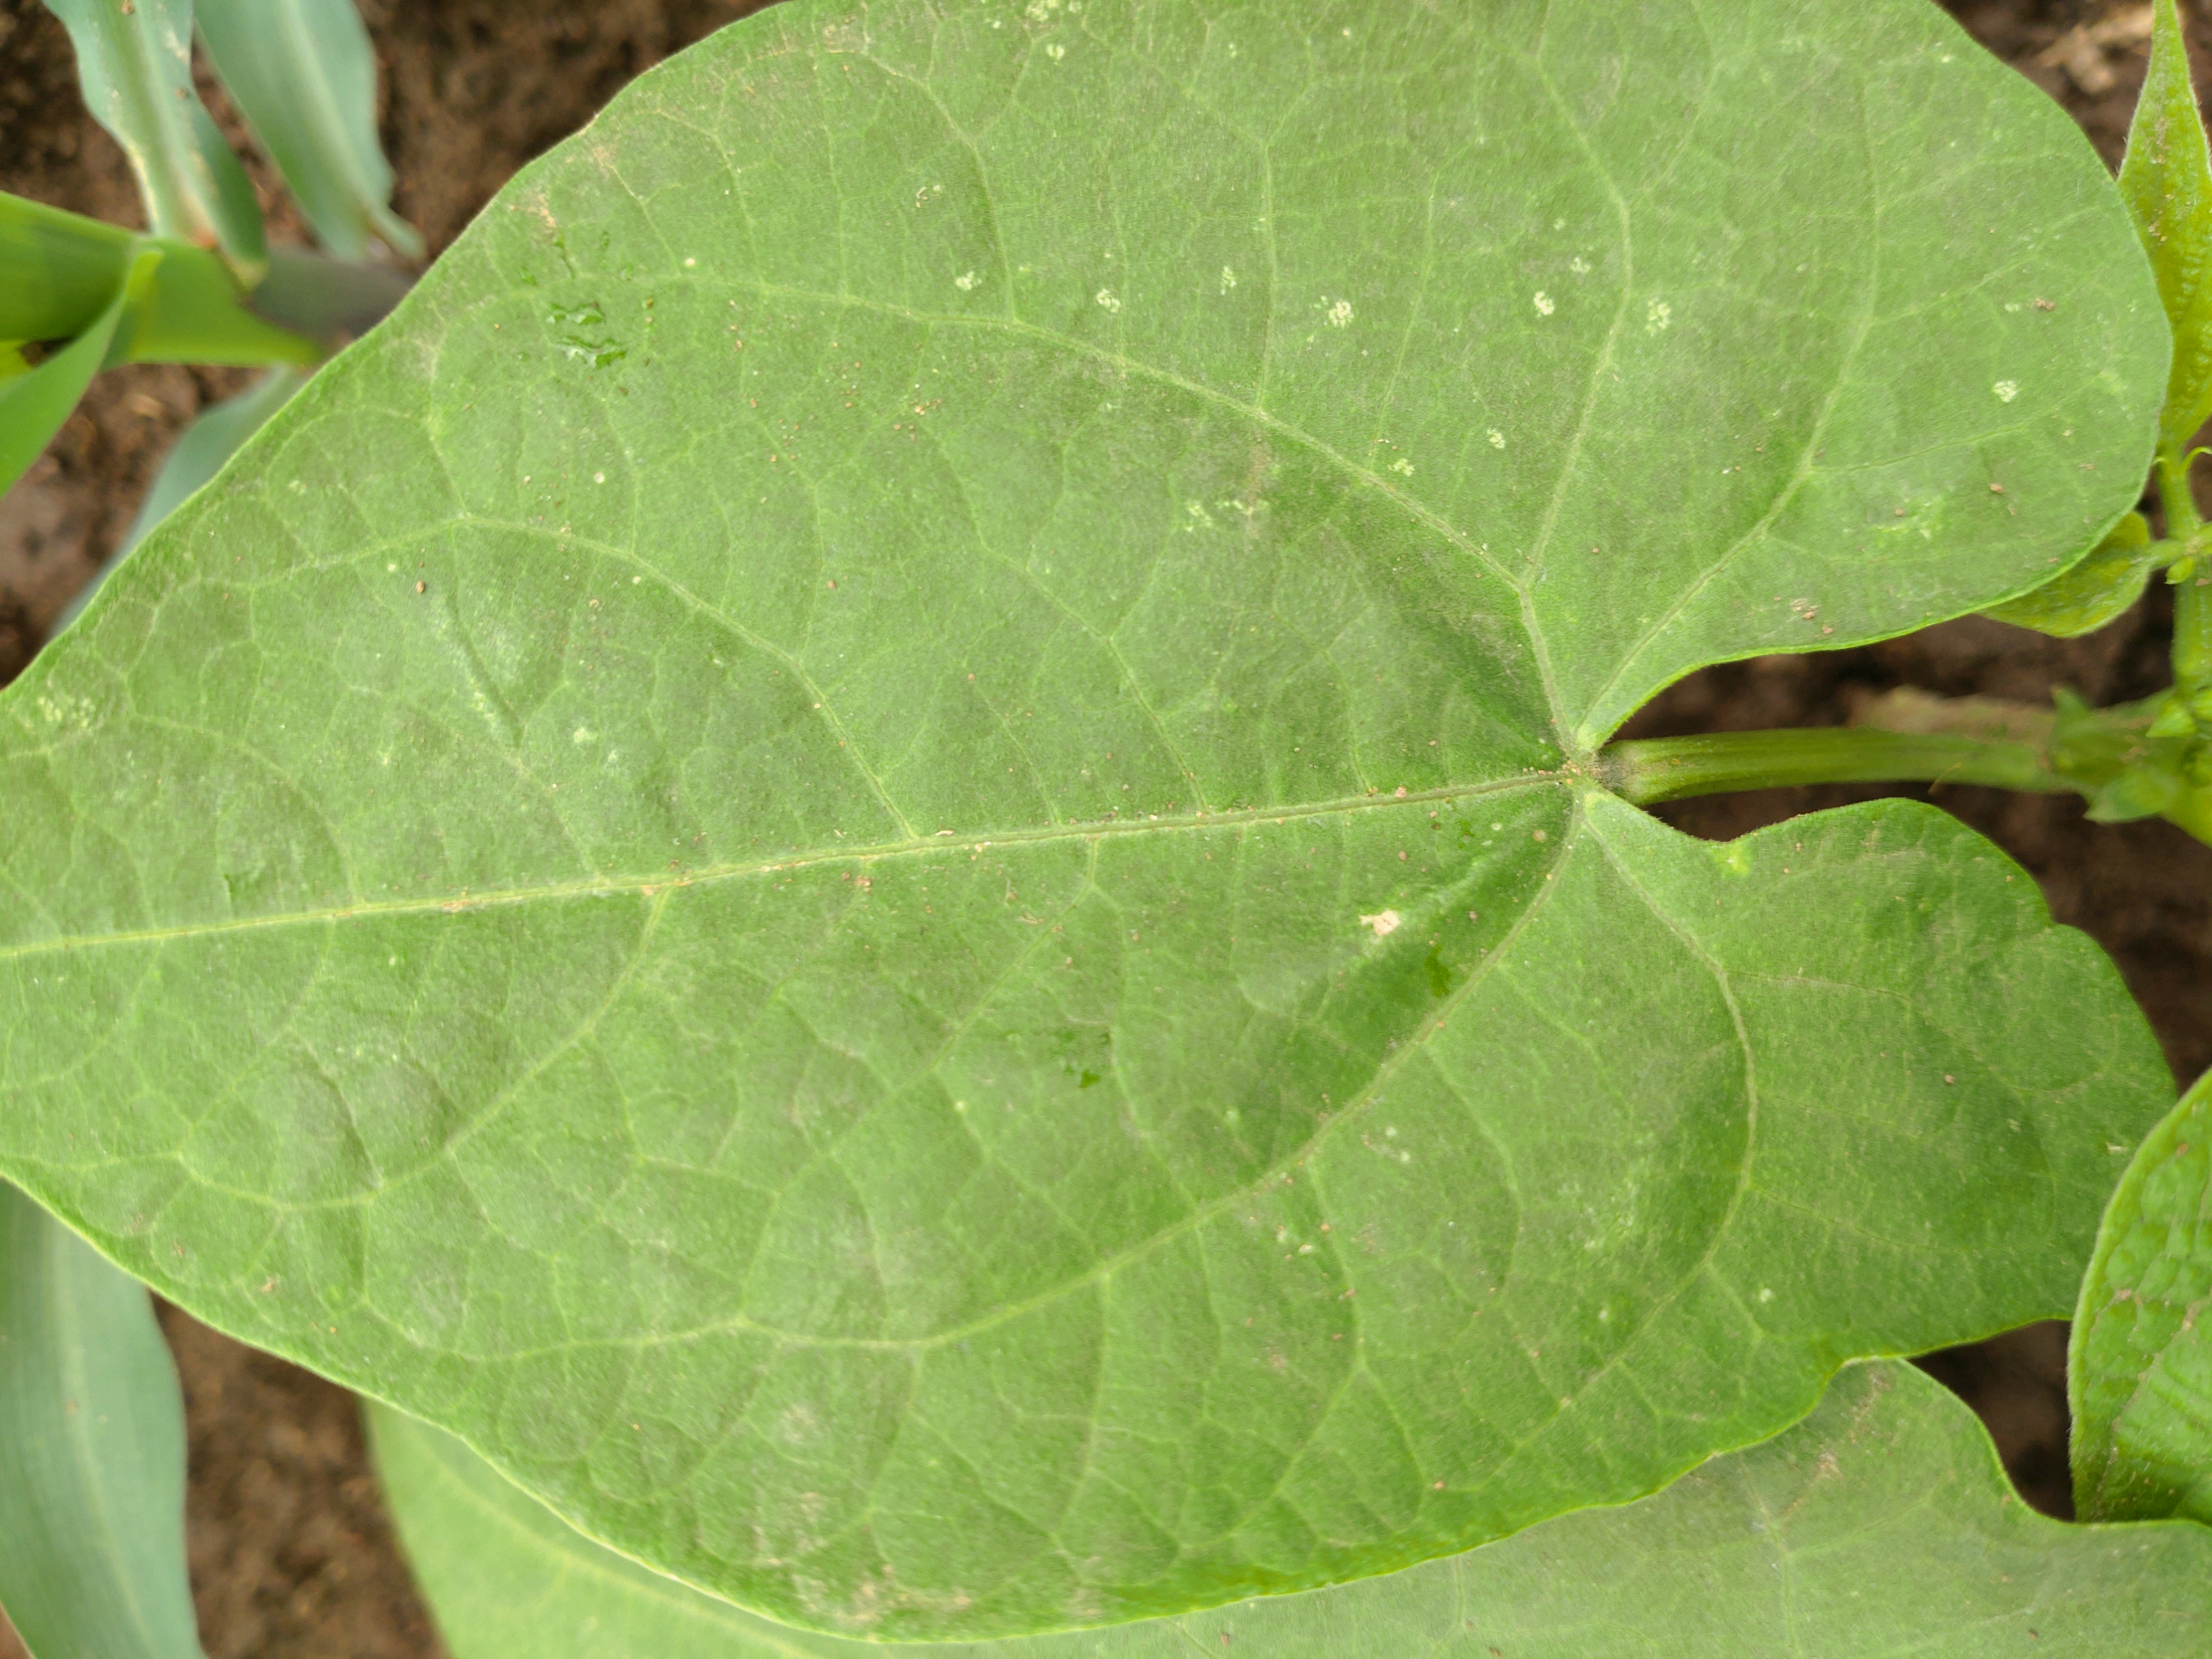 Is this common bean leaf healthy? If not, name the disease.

healthy
